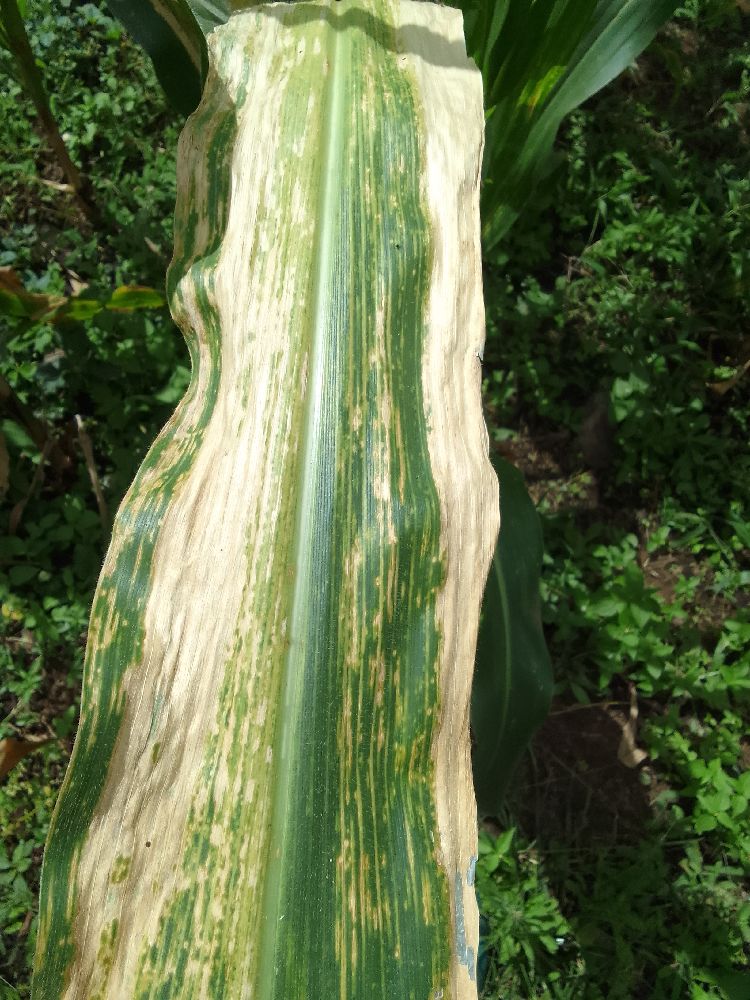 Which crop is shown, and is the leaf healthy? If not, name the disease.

maize, maize lethal necrosis
